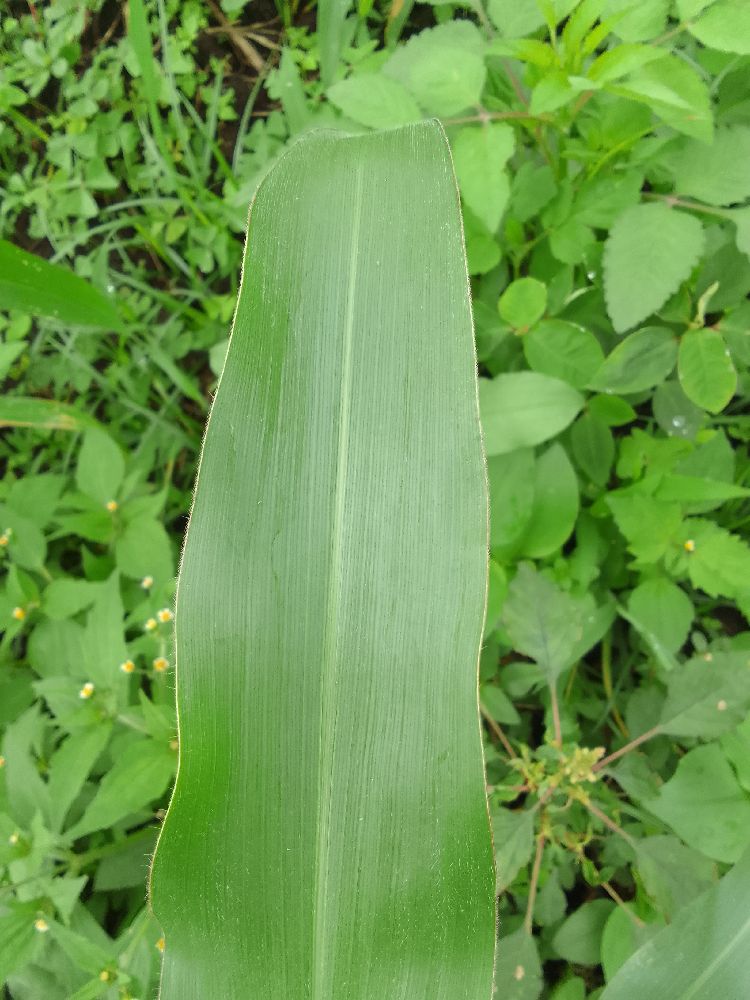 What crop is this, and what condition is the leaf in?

maize, healthy
